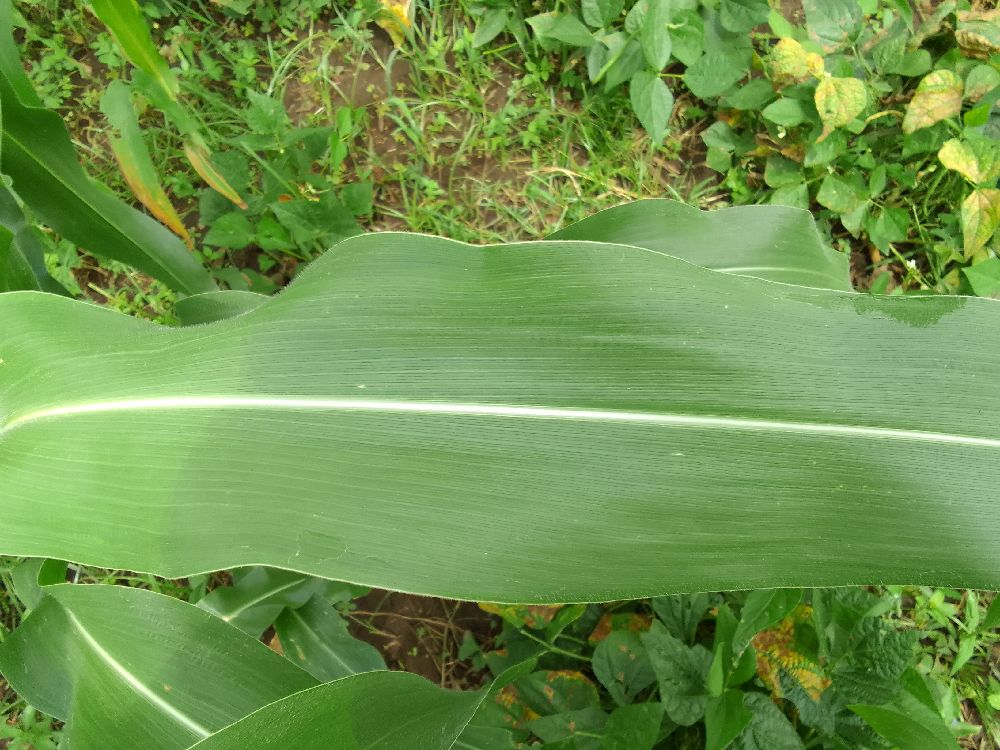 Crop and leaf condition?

maize, healthy
